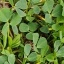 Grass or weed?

unstructured weed
